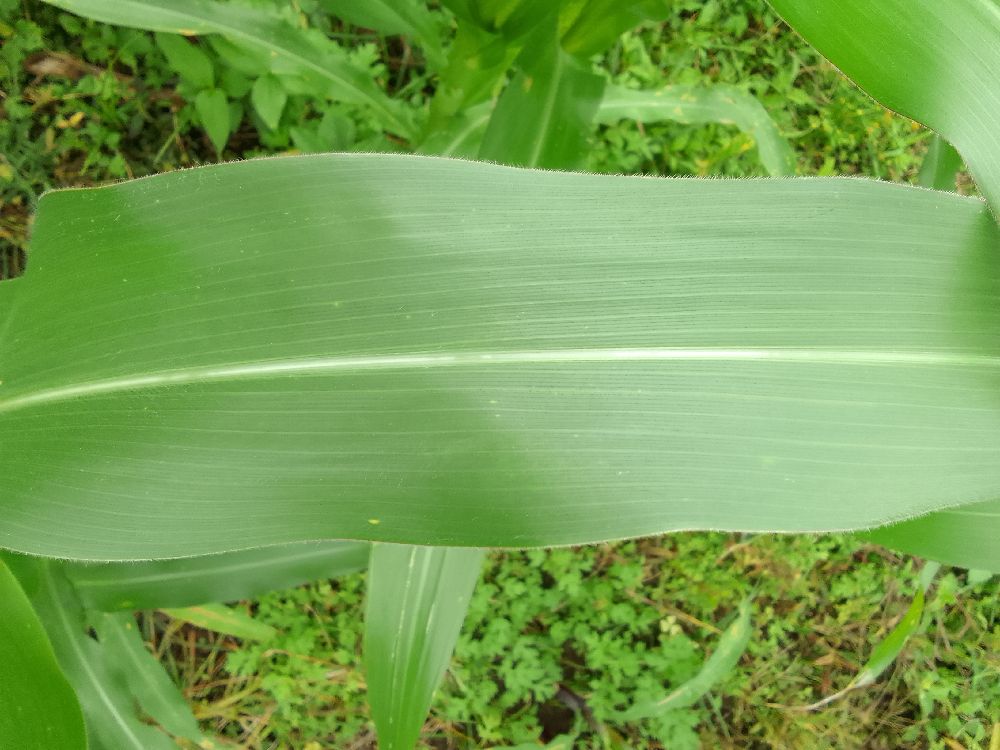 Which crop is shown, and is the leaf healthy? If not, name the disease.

maize, healthy
